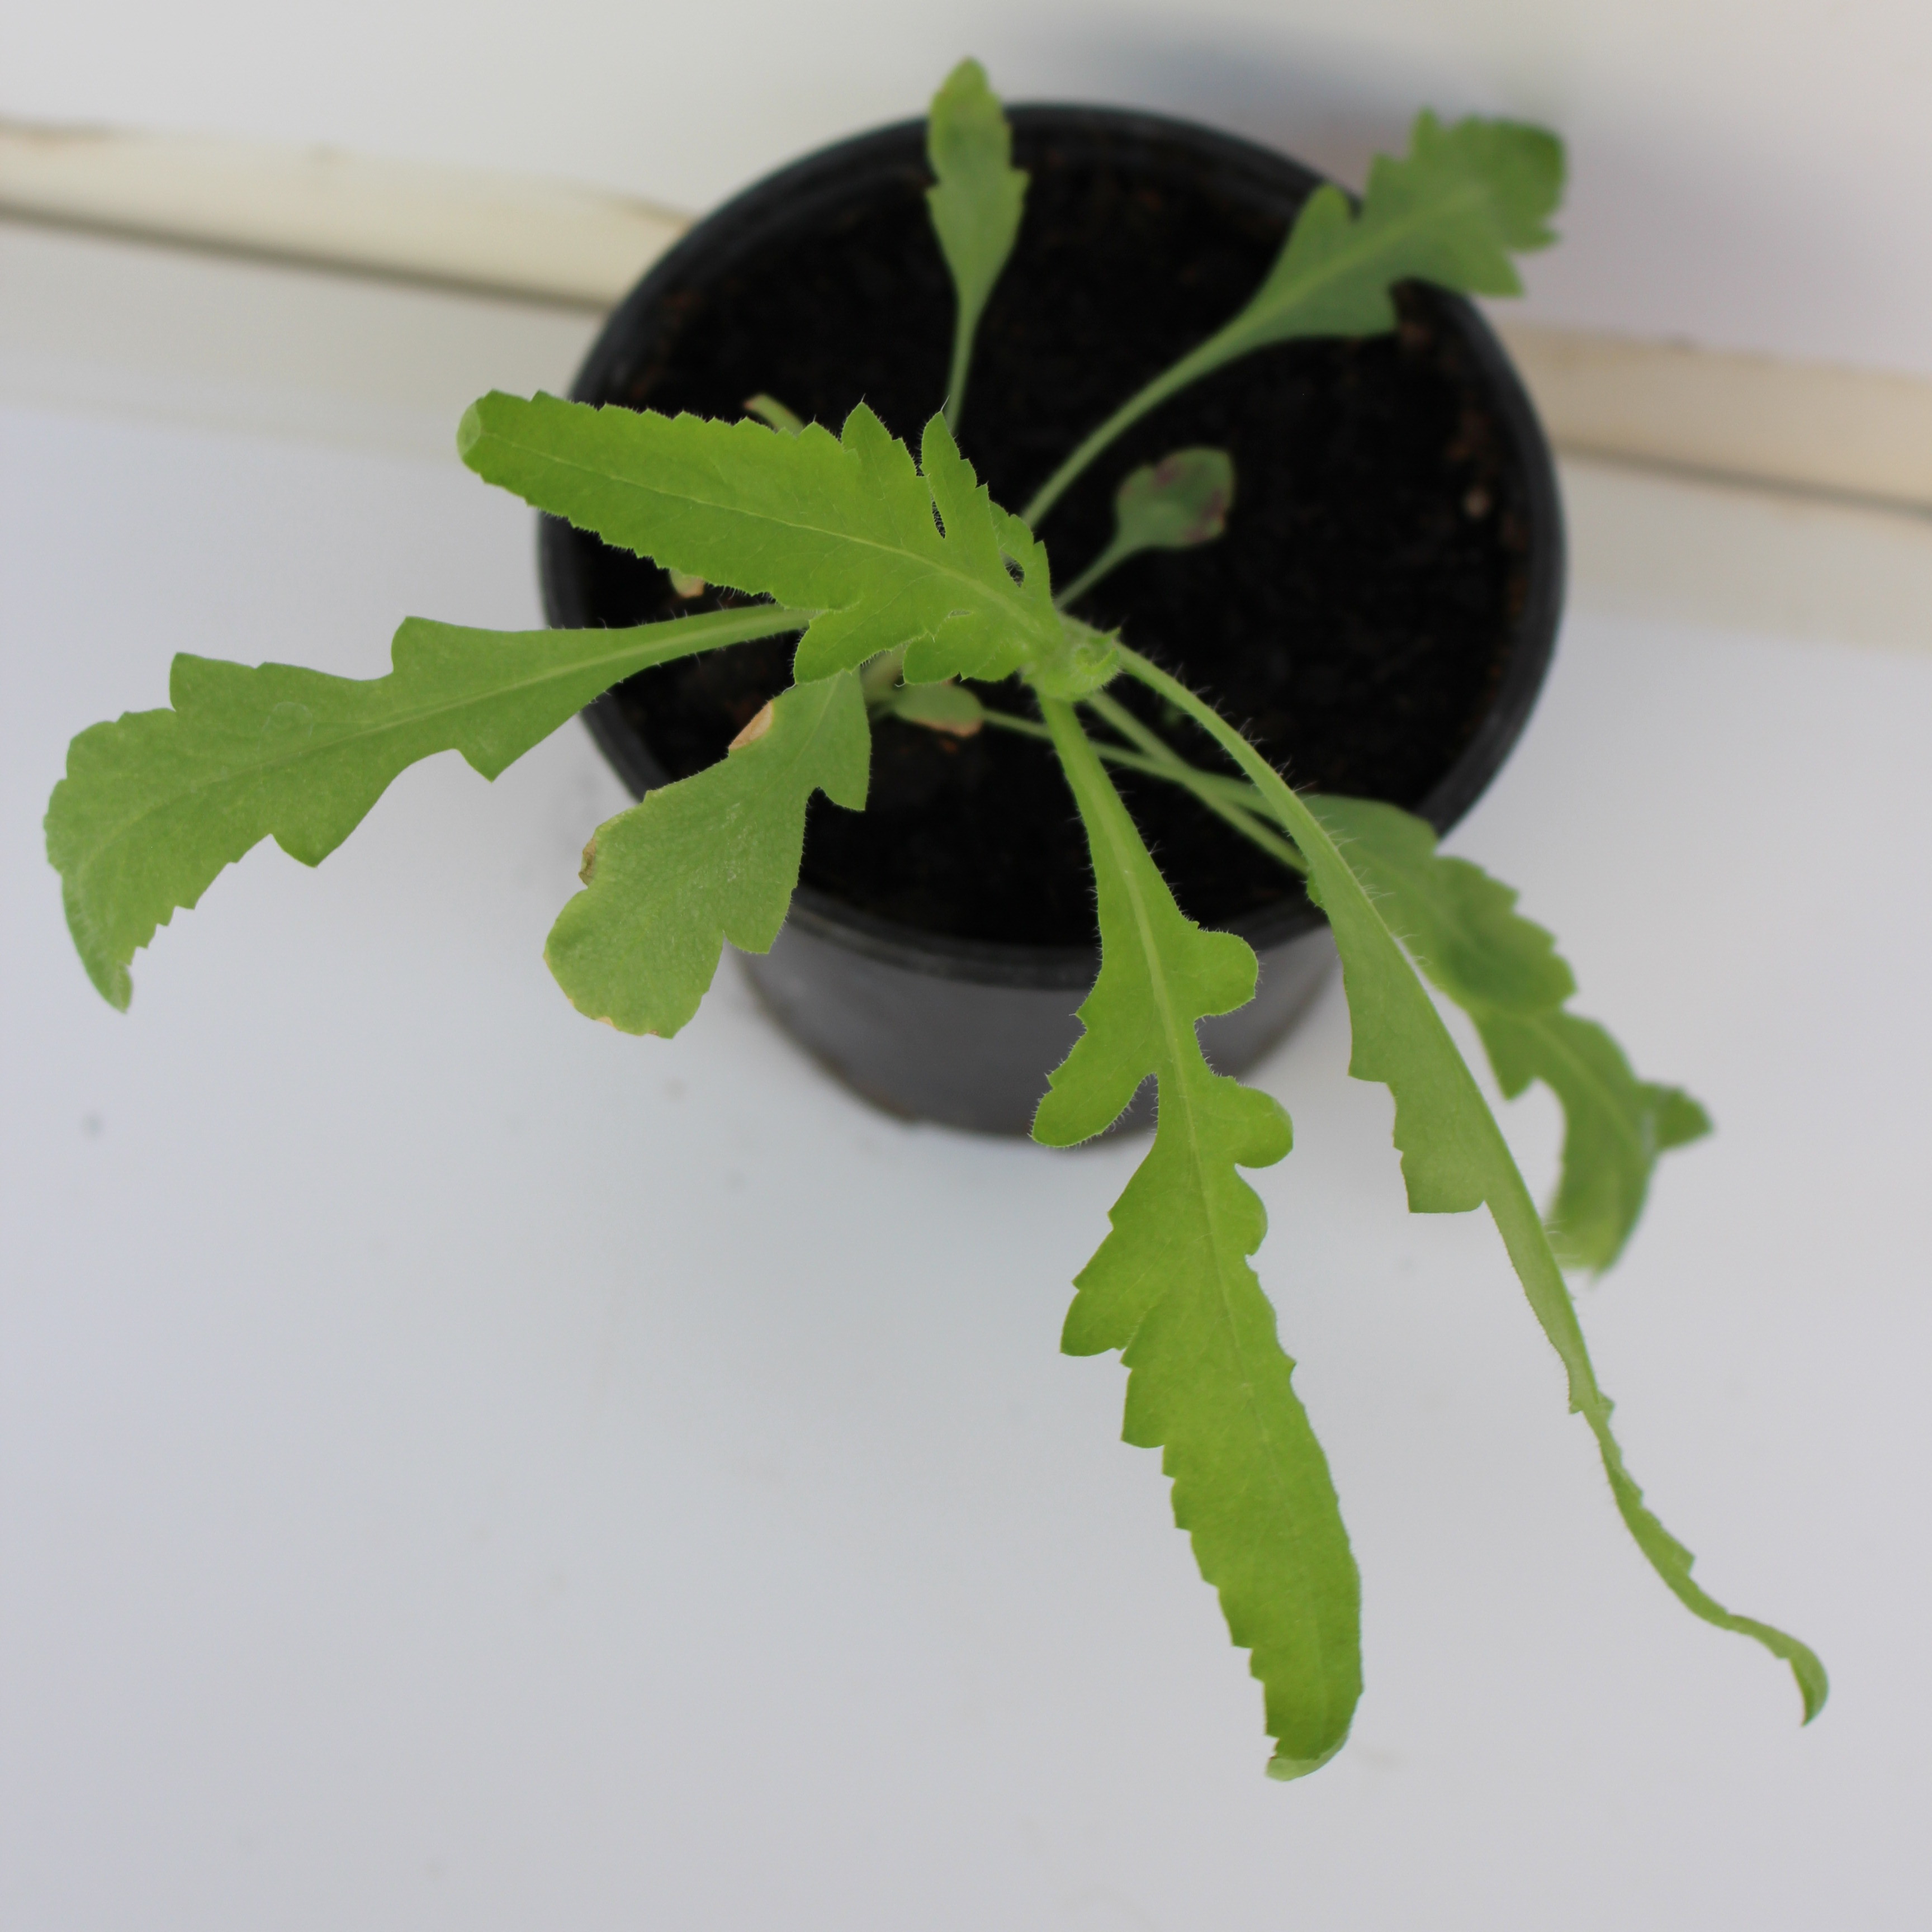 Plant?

Papaver rhoeas
